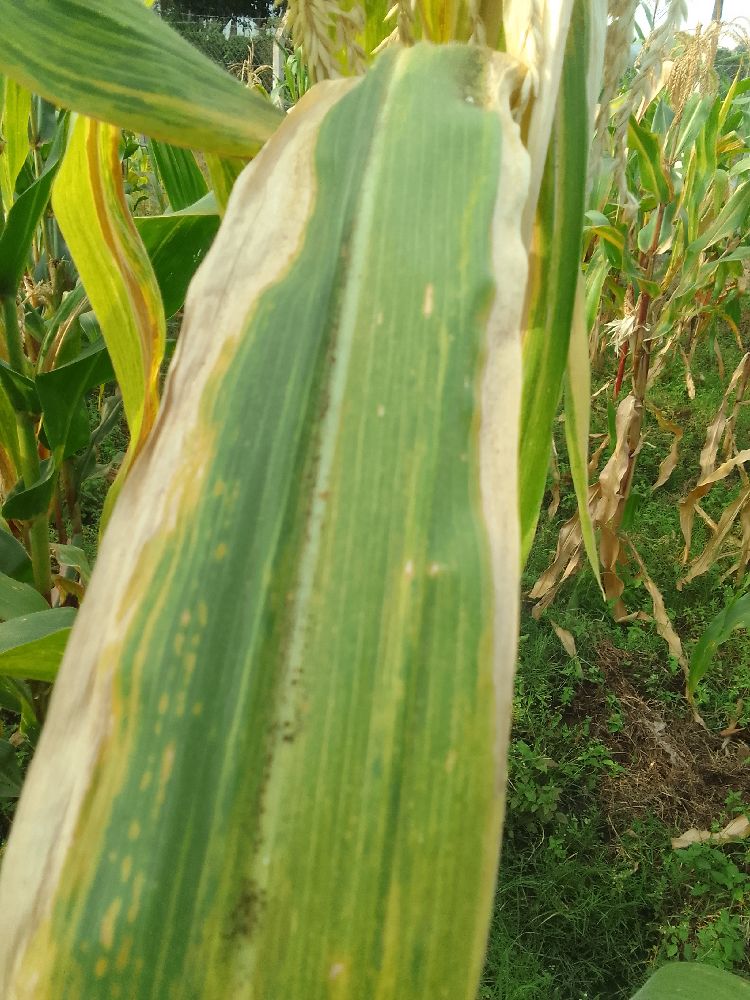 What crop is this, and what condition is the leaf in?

maize, maize lethal necrosis
